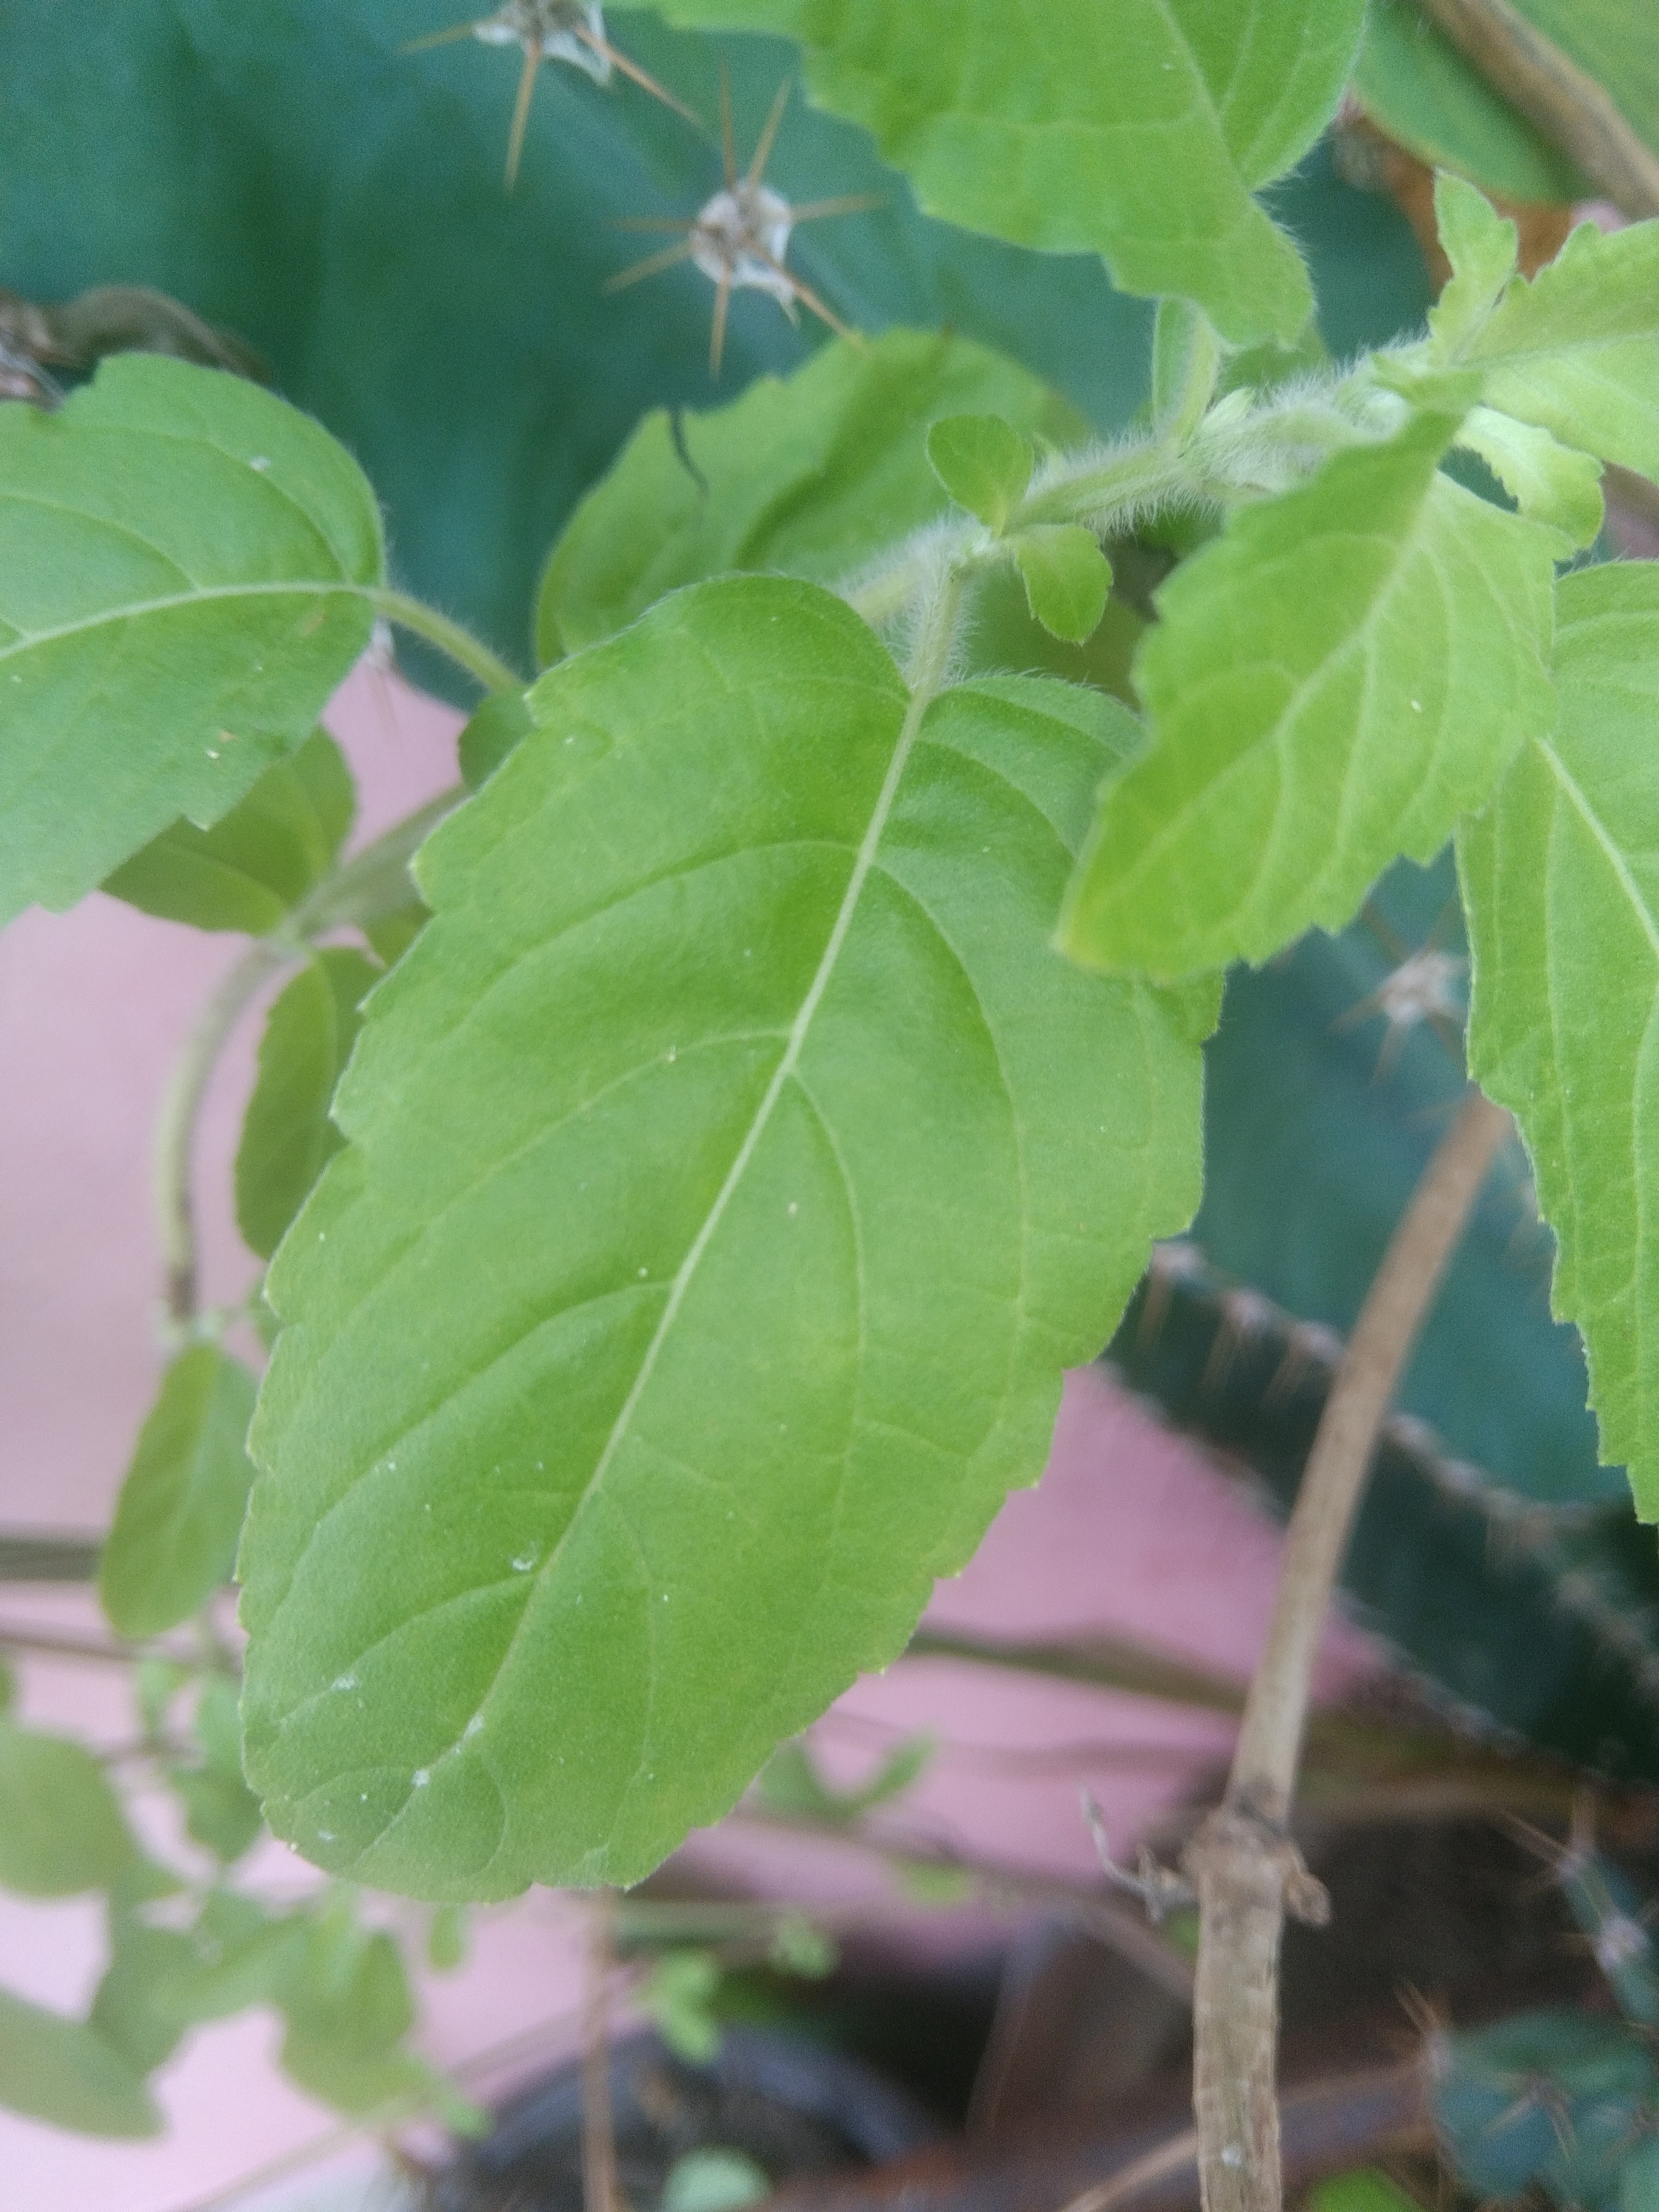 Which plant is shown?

tulshi
